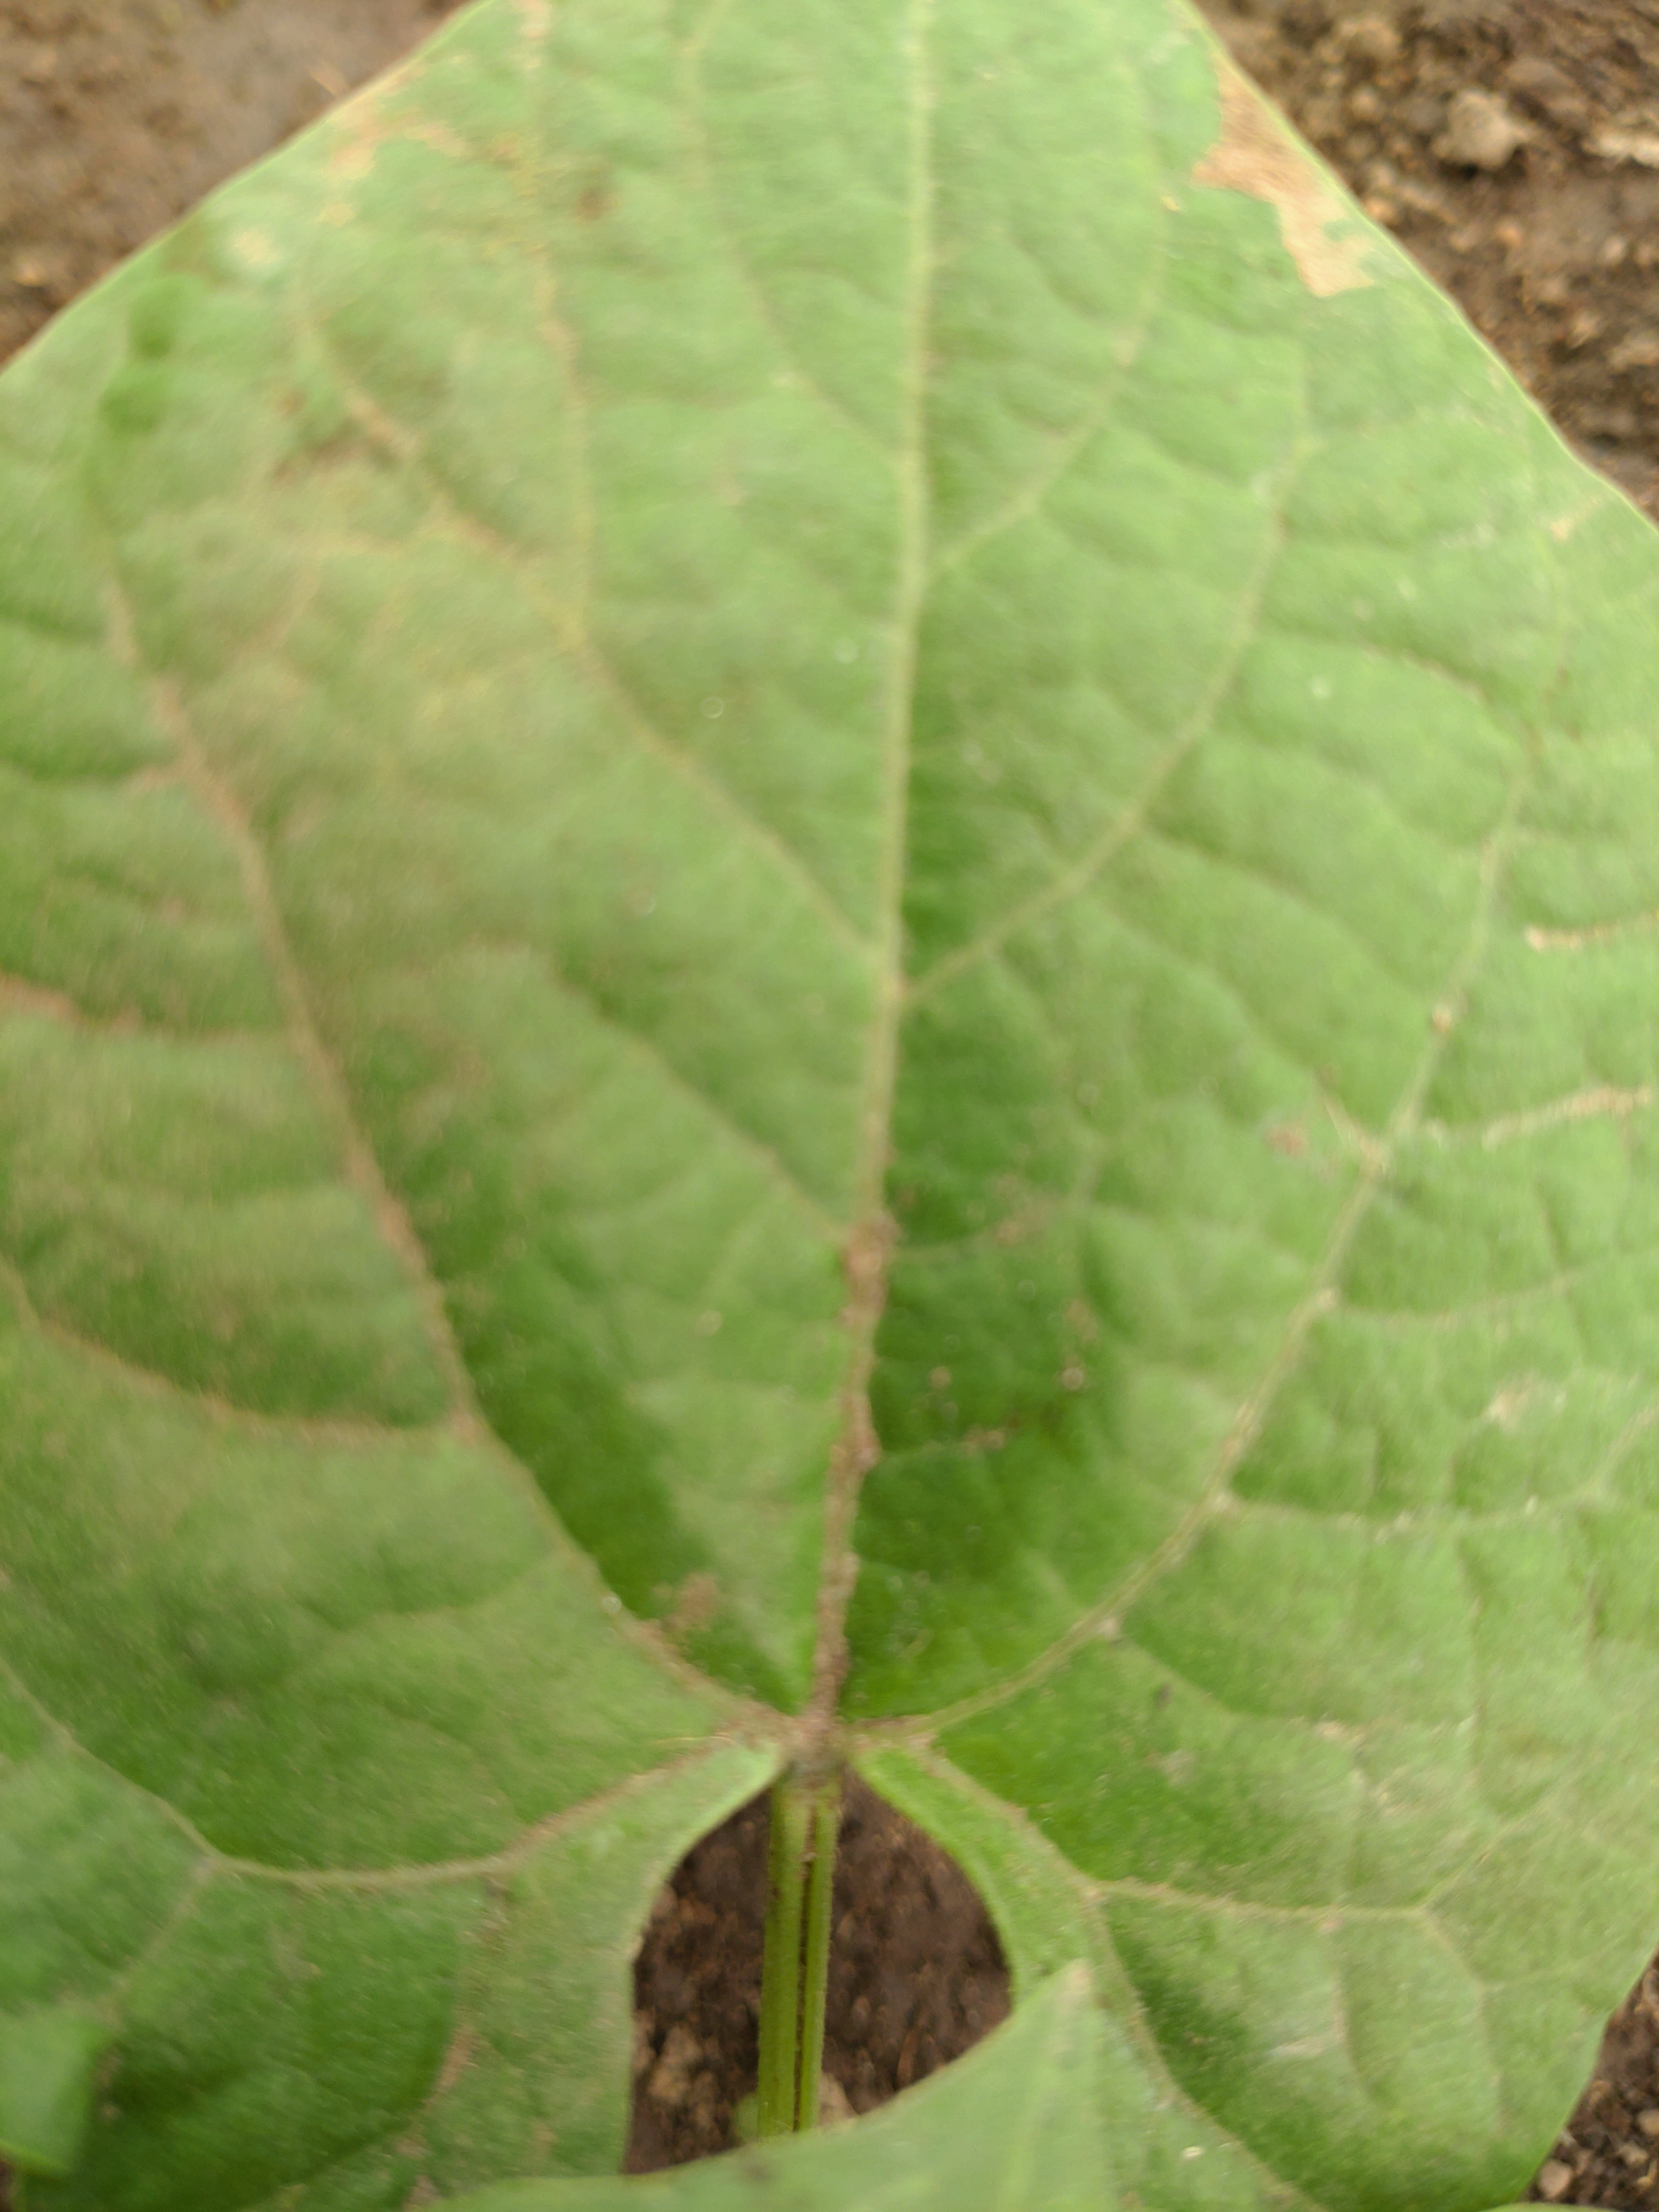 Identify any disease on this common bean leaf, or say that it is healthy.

healthy
